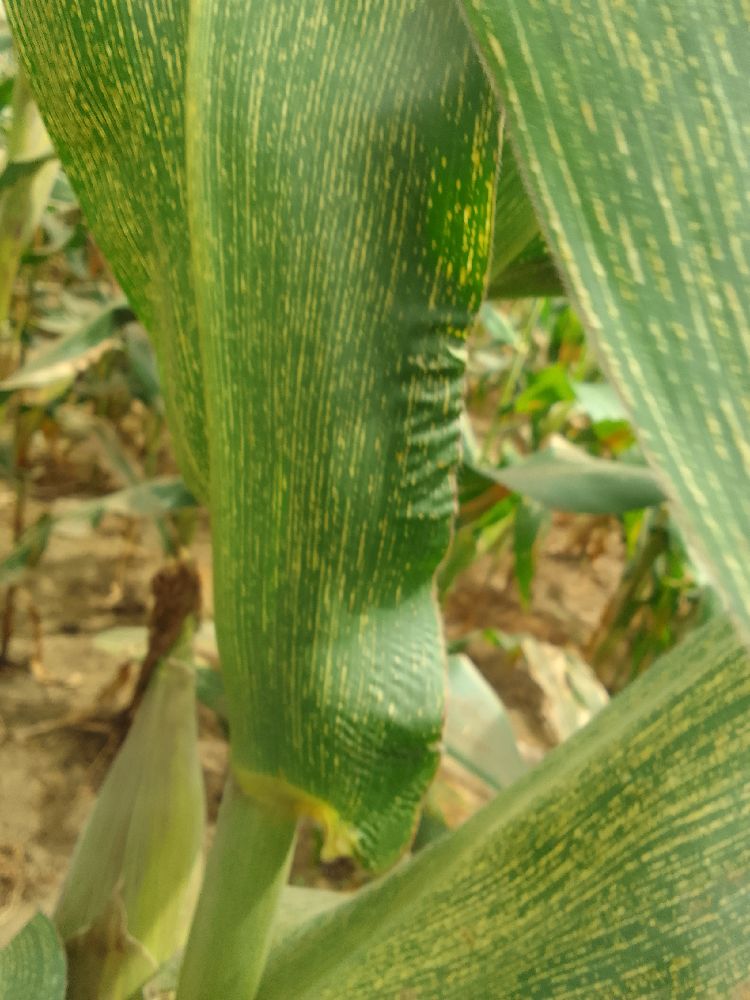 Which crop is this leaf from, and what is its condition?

maize, maize streak virus
